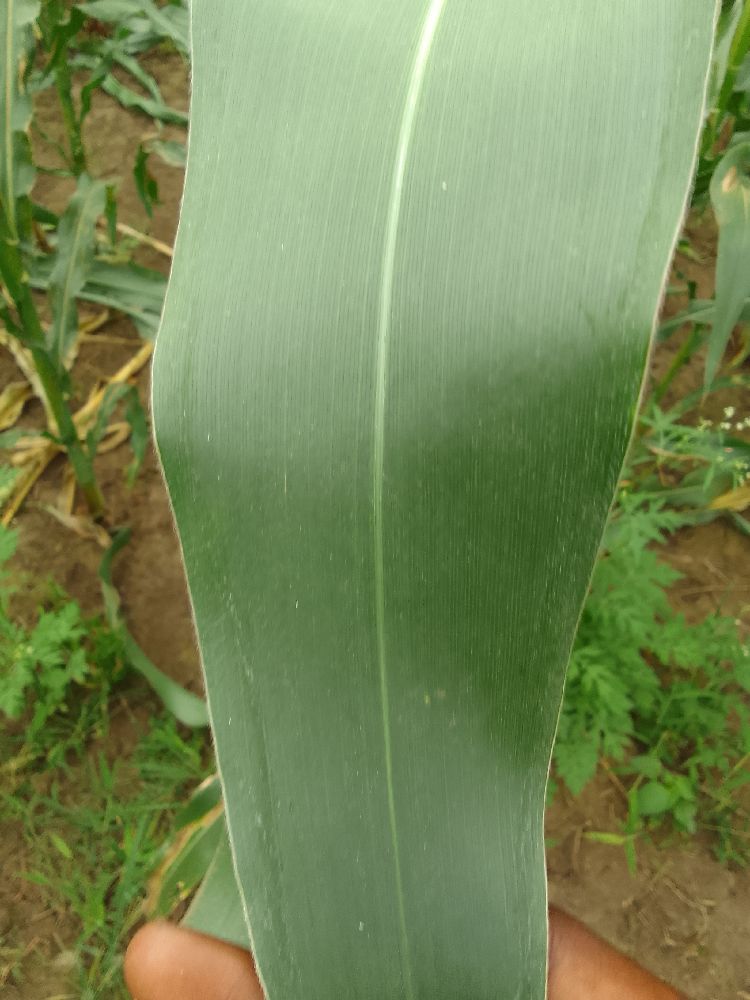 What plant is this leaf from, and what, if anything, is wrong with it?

maize, healthy
